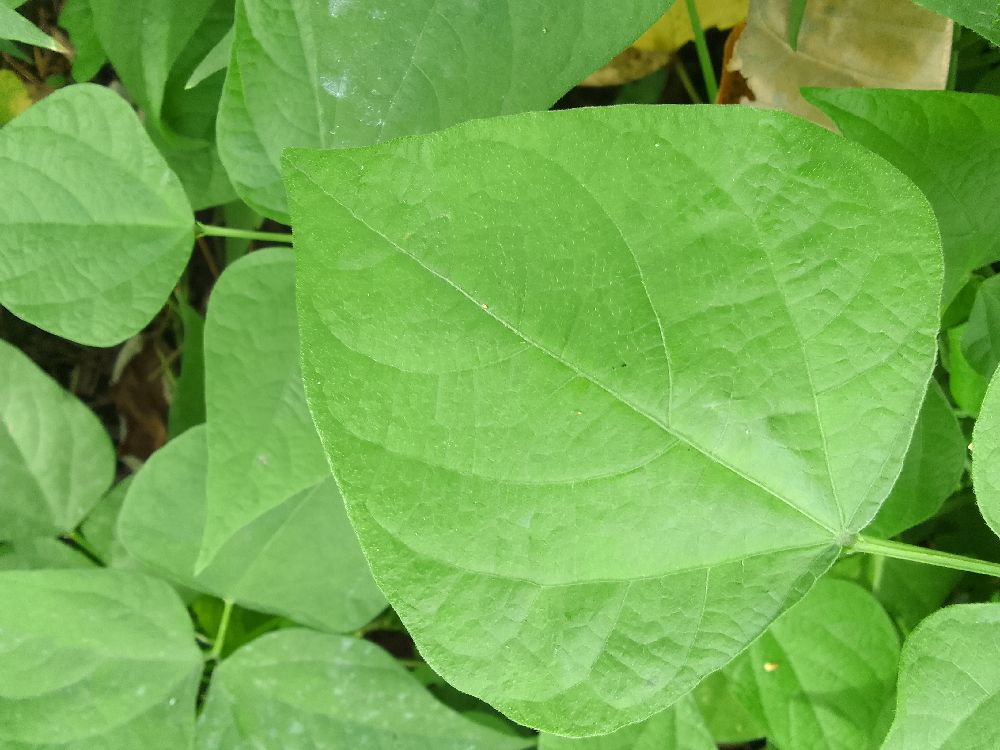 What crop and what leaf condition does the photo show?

common bean, healthy
